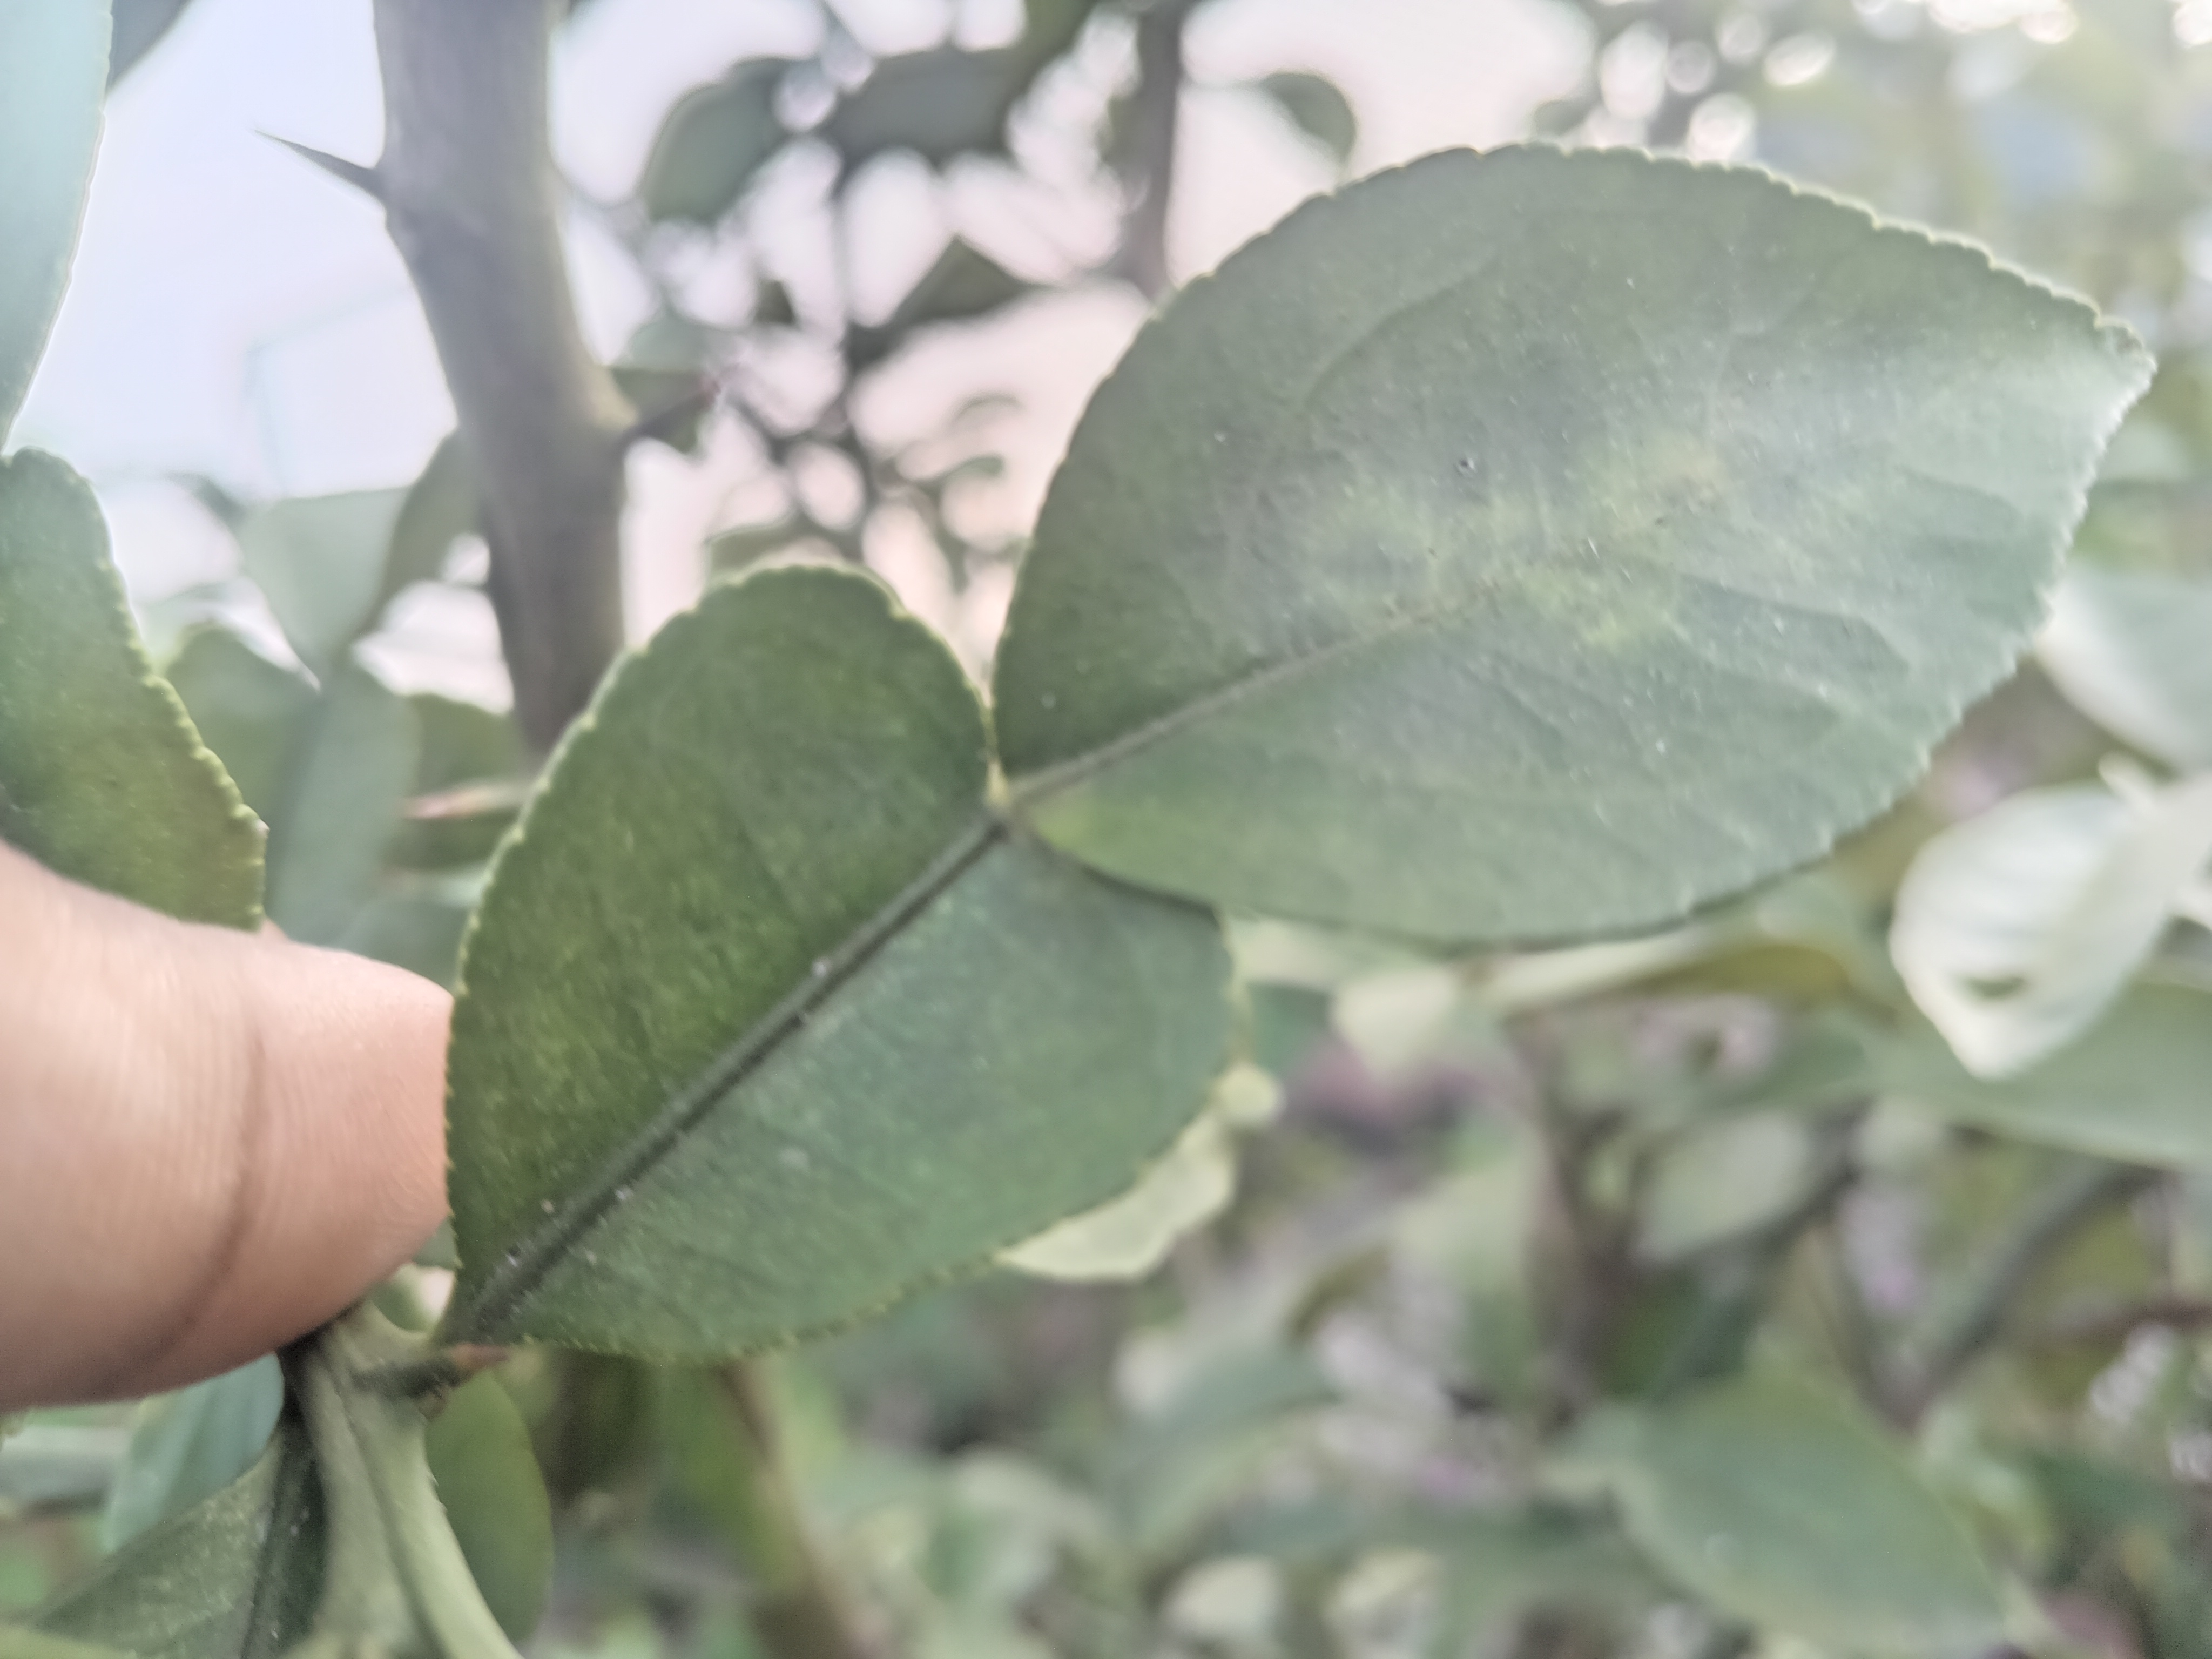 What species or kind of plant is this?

lemon
